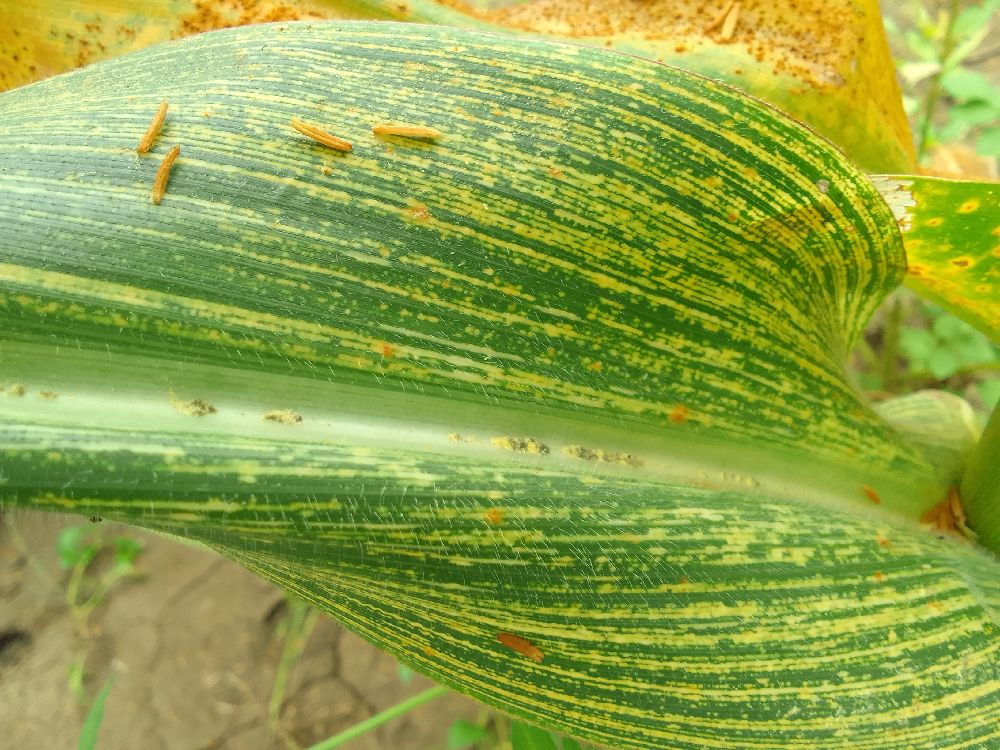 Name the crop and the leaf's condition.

maize, maize streak virus
